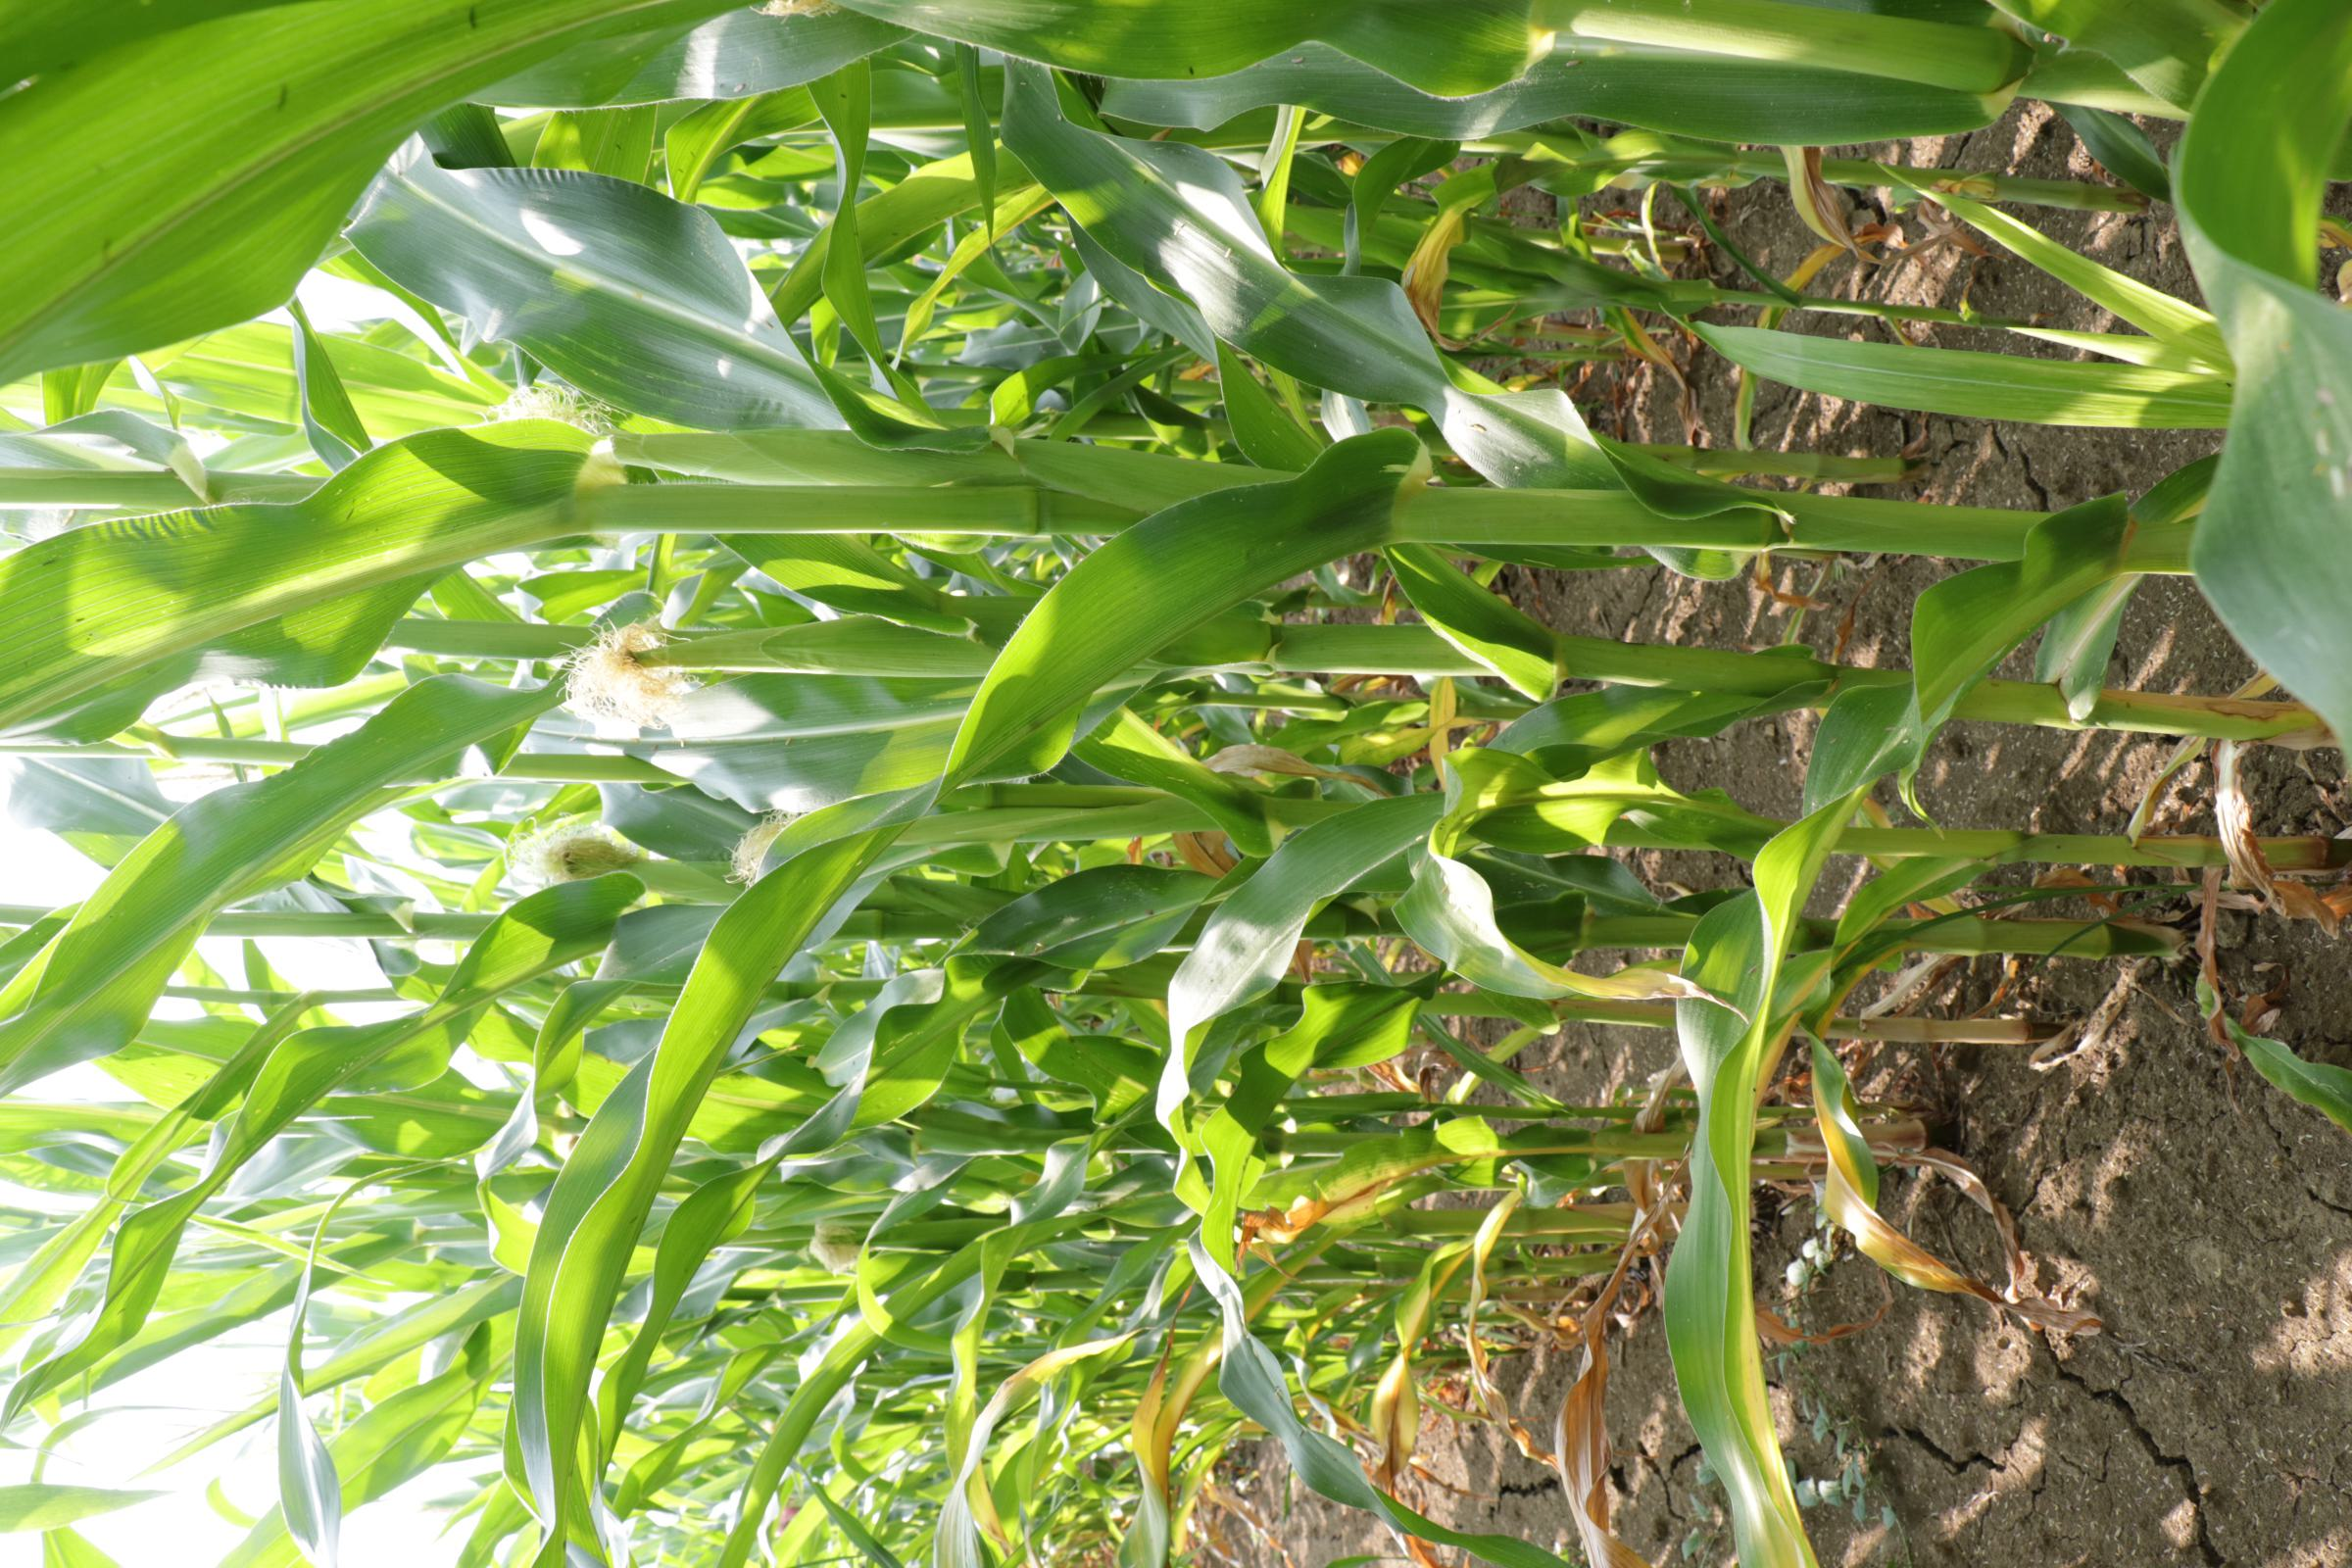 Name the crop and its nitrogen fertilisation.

maize, full nitrogen fertilisation
